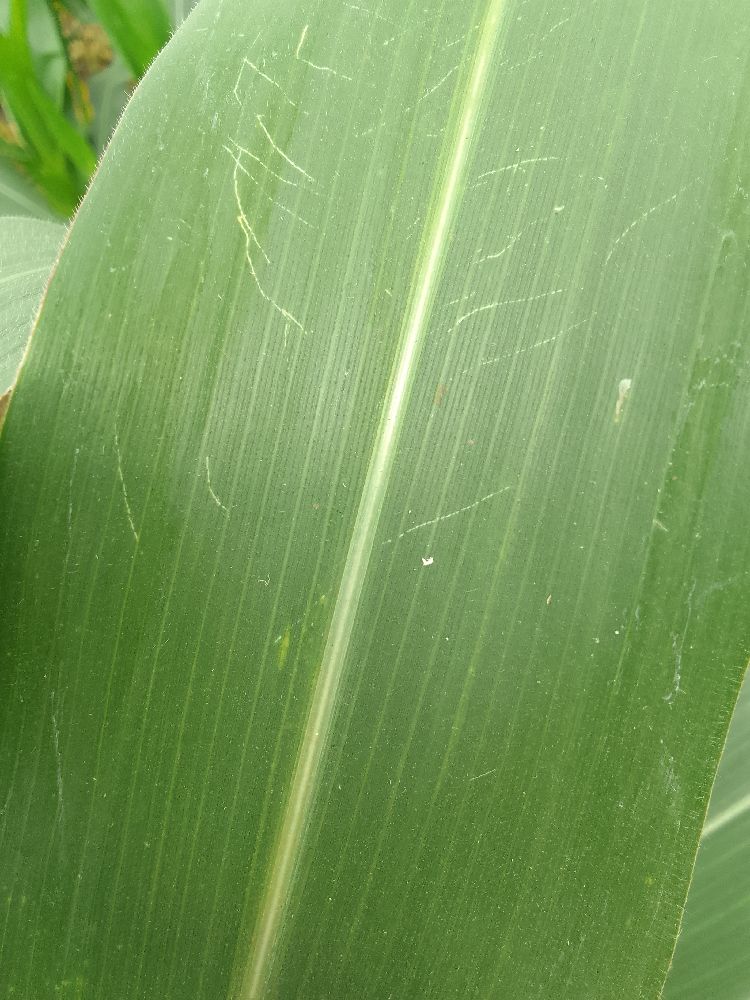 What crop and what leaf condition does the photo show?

maize, healthy
